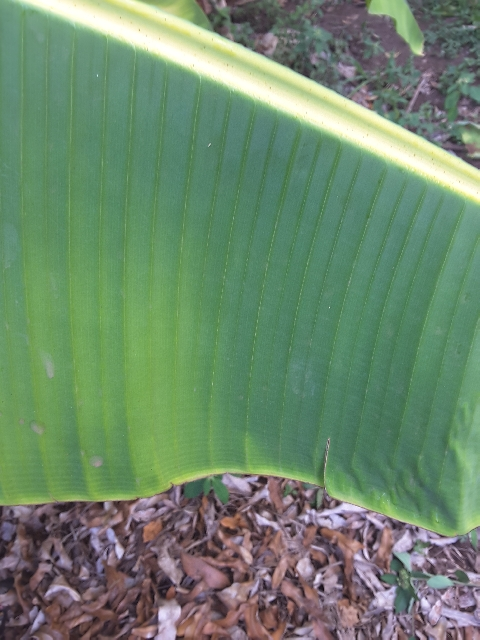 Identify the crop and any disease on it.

banana, healthy
